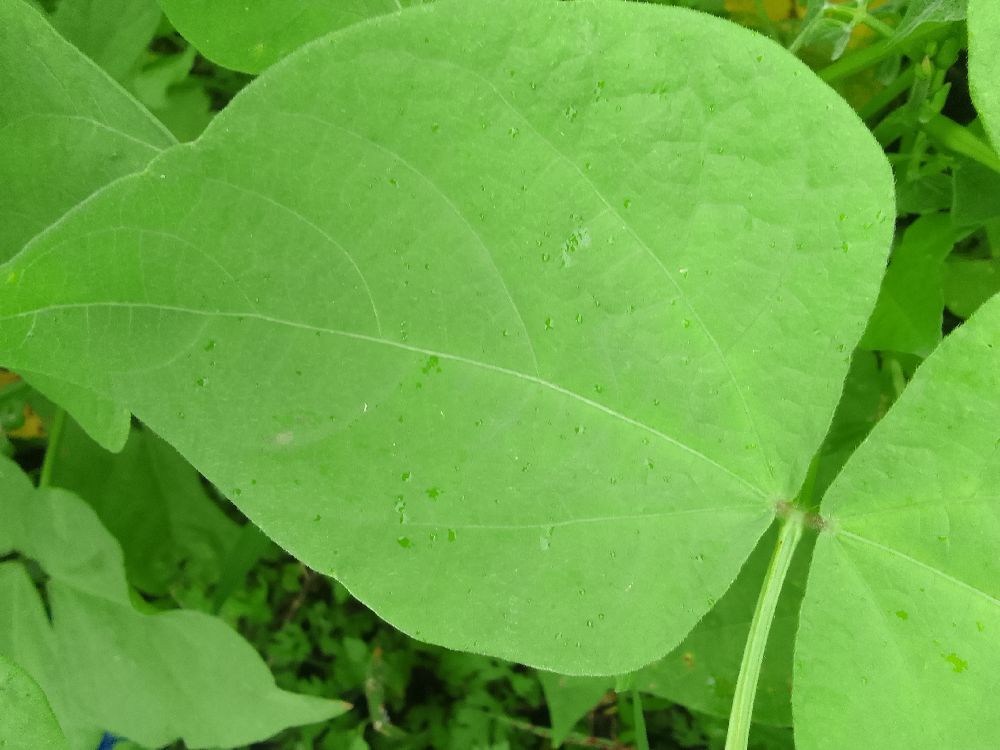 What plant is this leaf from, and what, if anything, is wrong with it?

common bean, healthy
